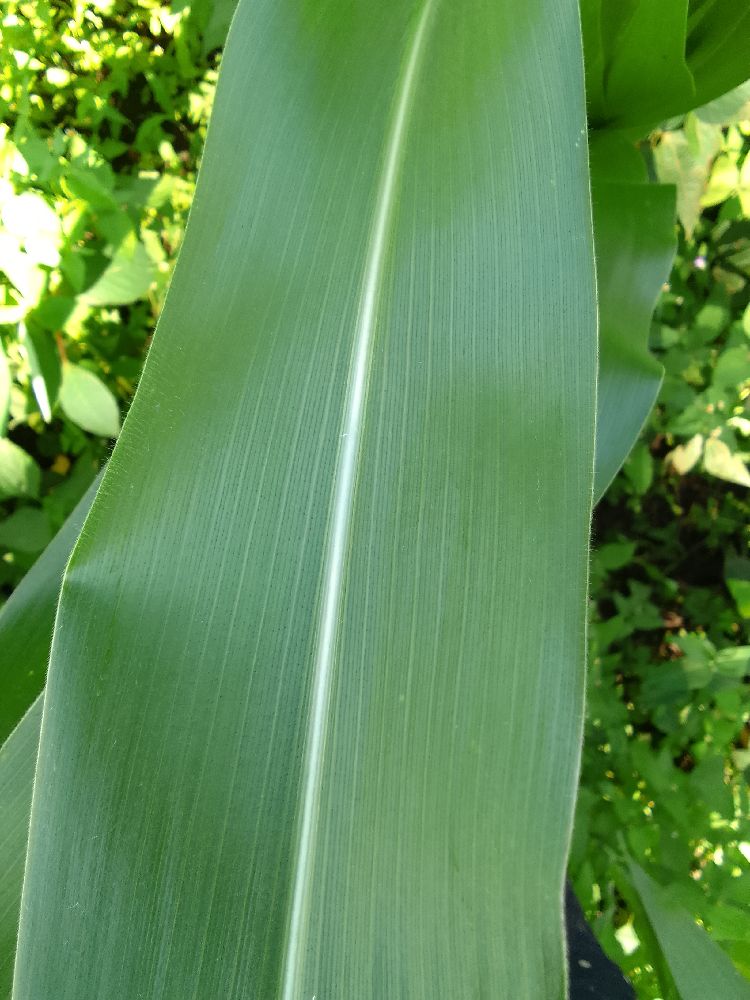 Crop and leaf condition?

maize, healthy
